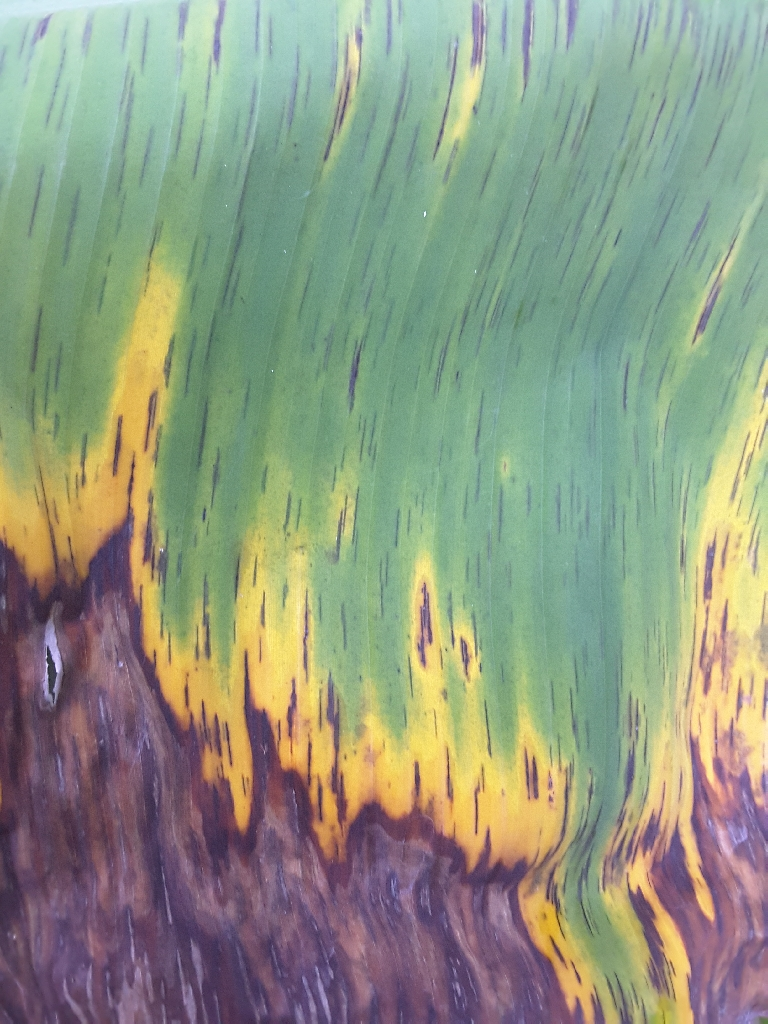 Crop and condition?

banana, black sigatoka
